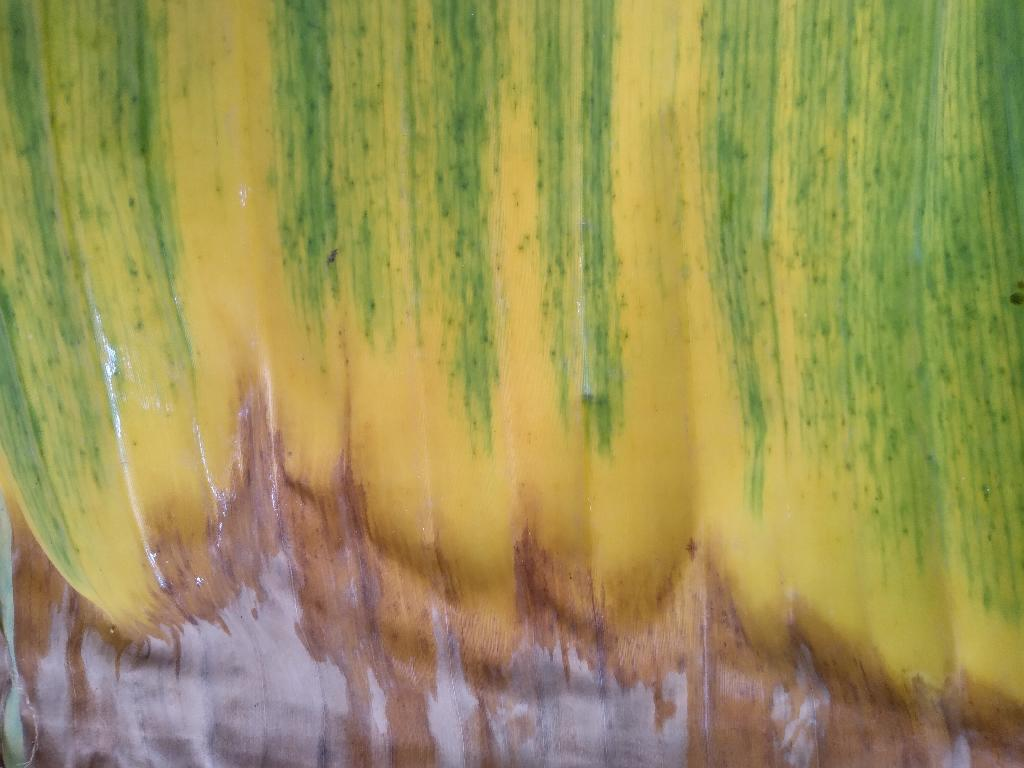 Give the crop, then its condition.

banana, fusarium wilt race 1
